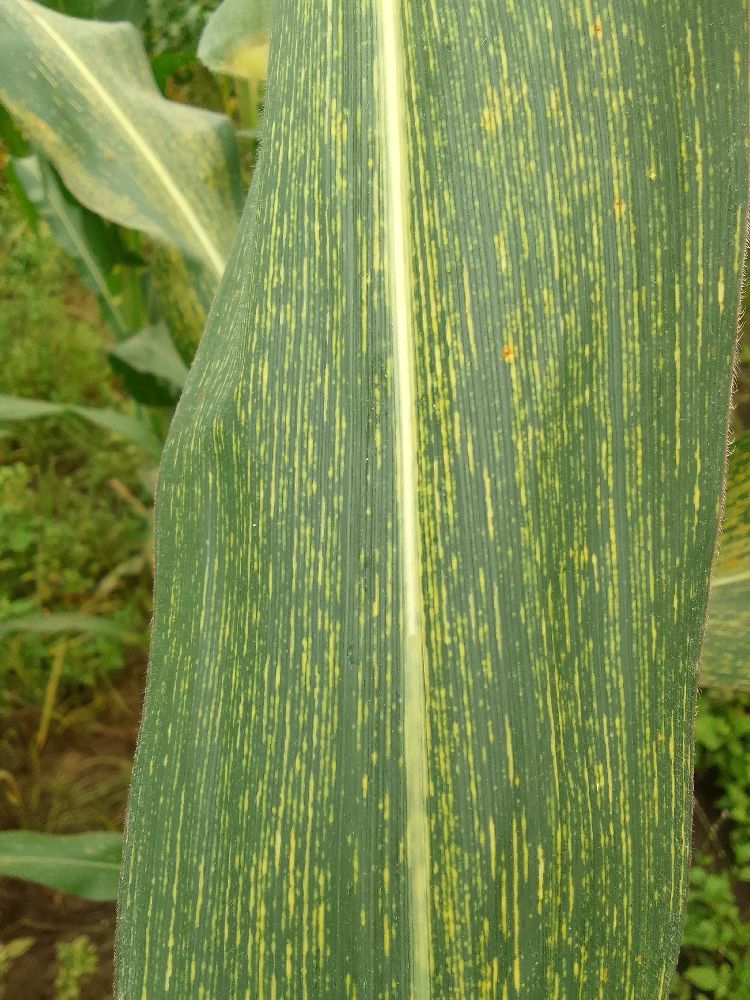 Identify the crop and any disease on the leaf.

maize, maize streak virus
